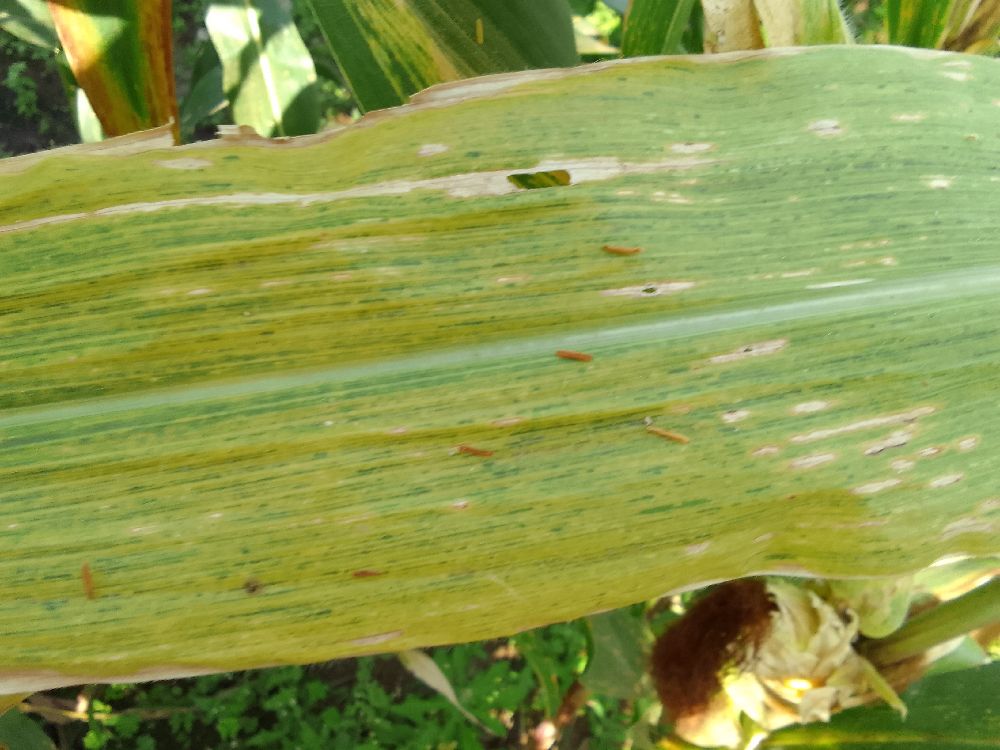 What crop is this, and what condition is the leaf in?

maize, maize lethal necrosis
